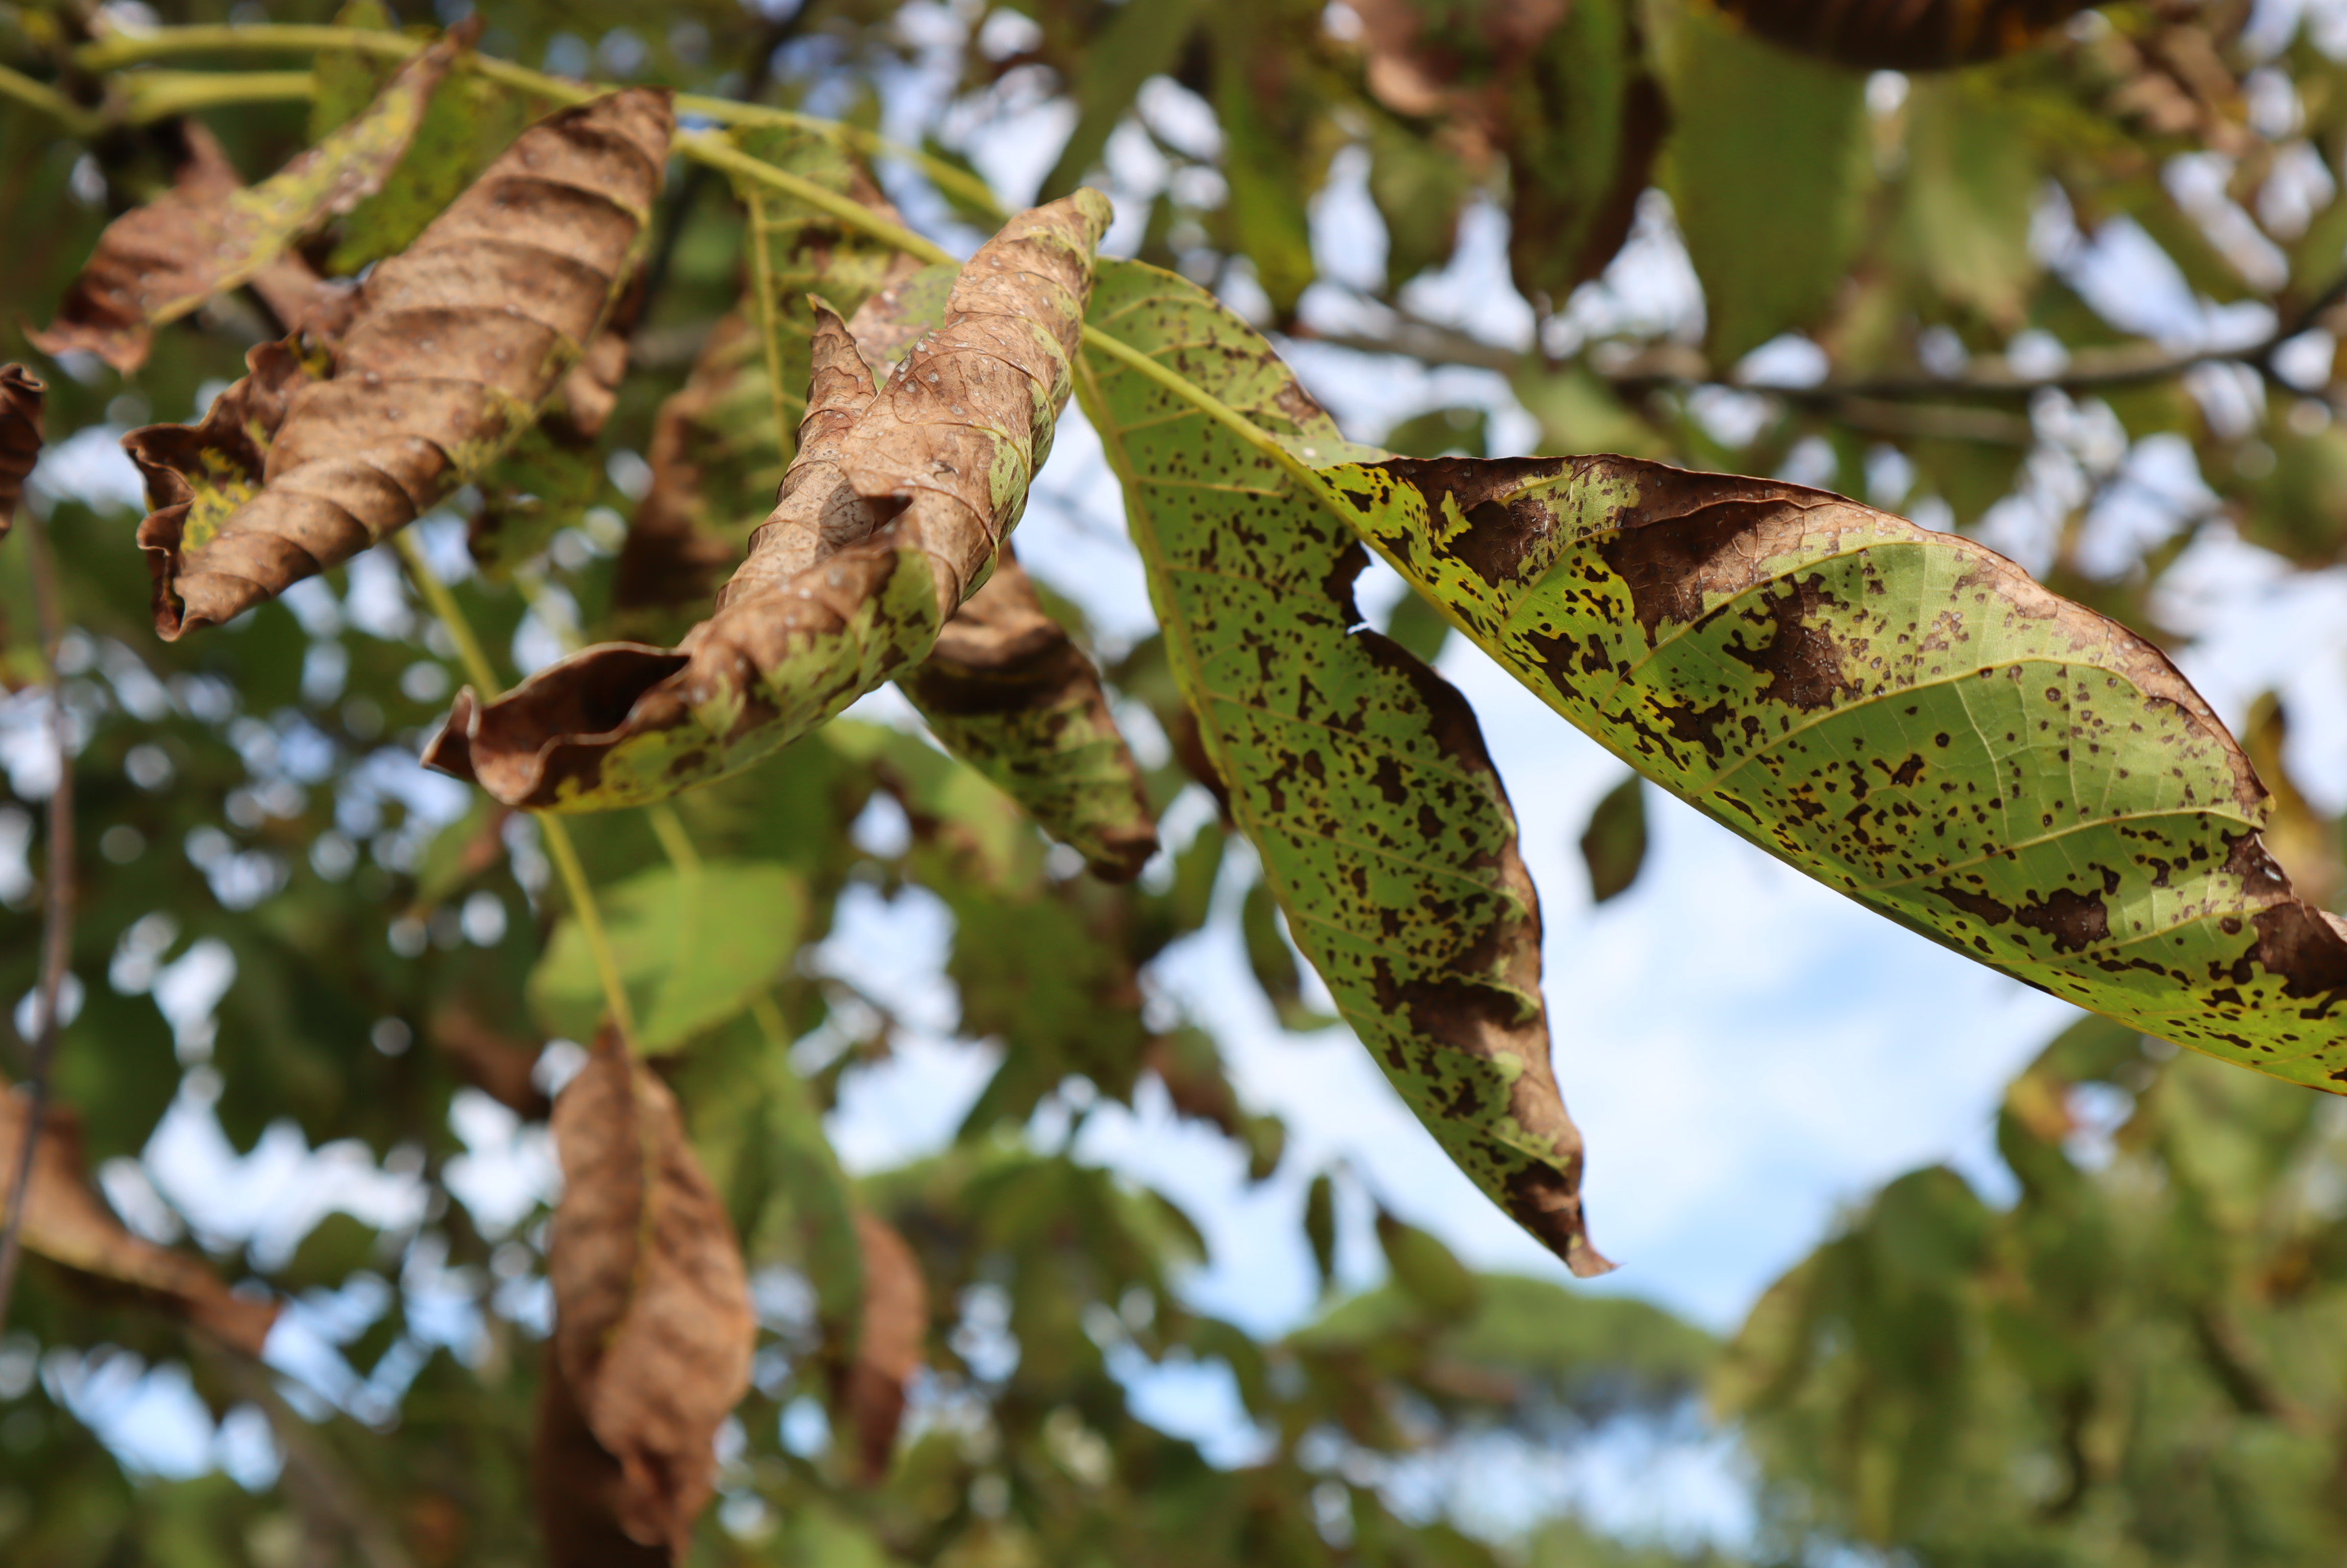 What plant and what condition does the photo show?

walnut, walnut blight
